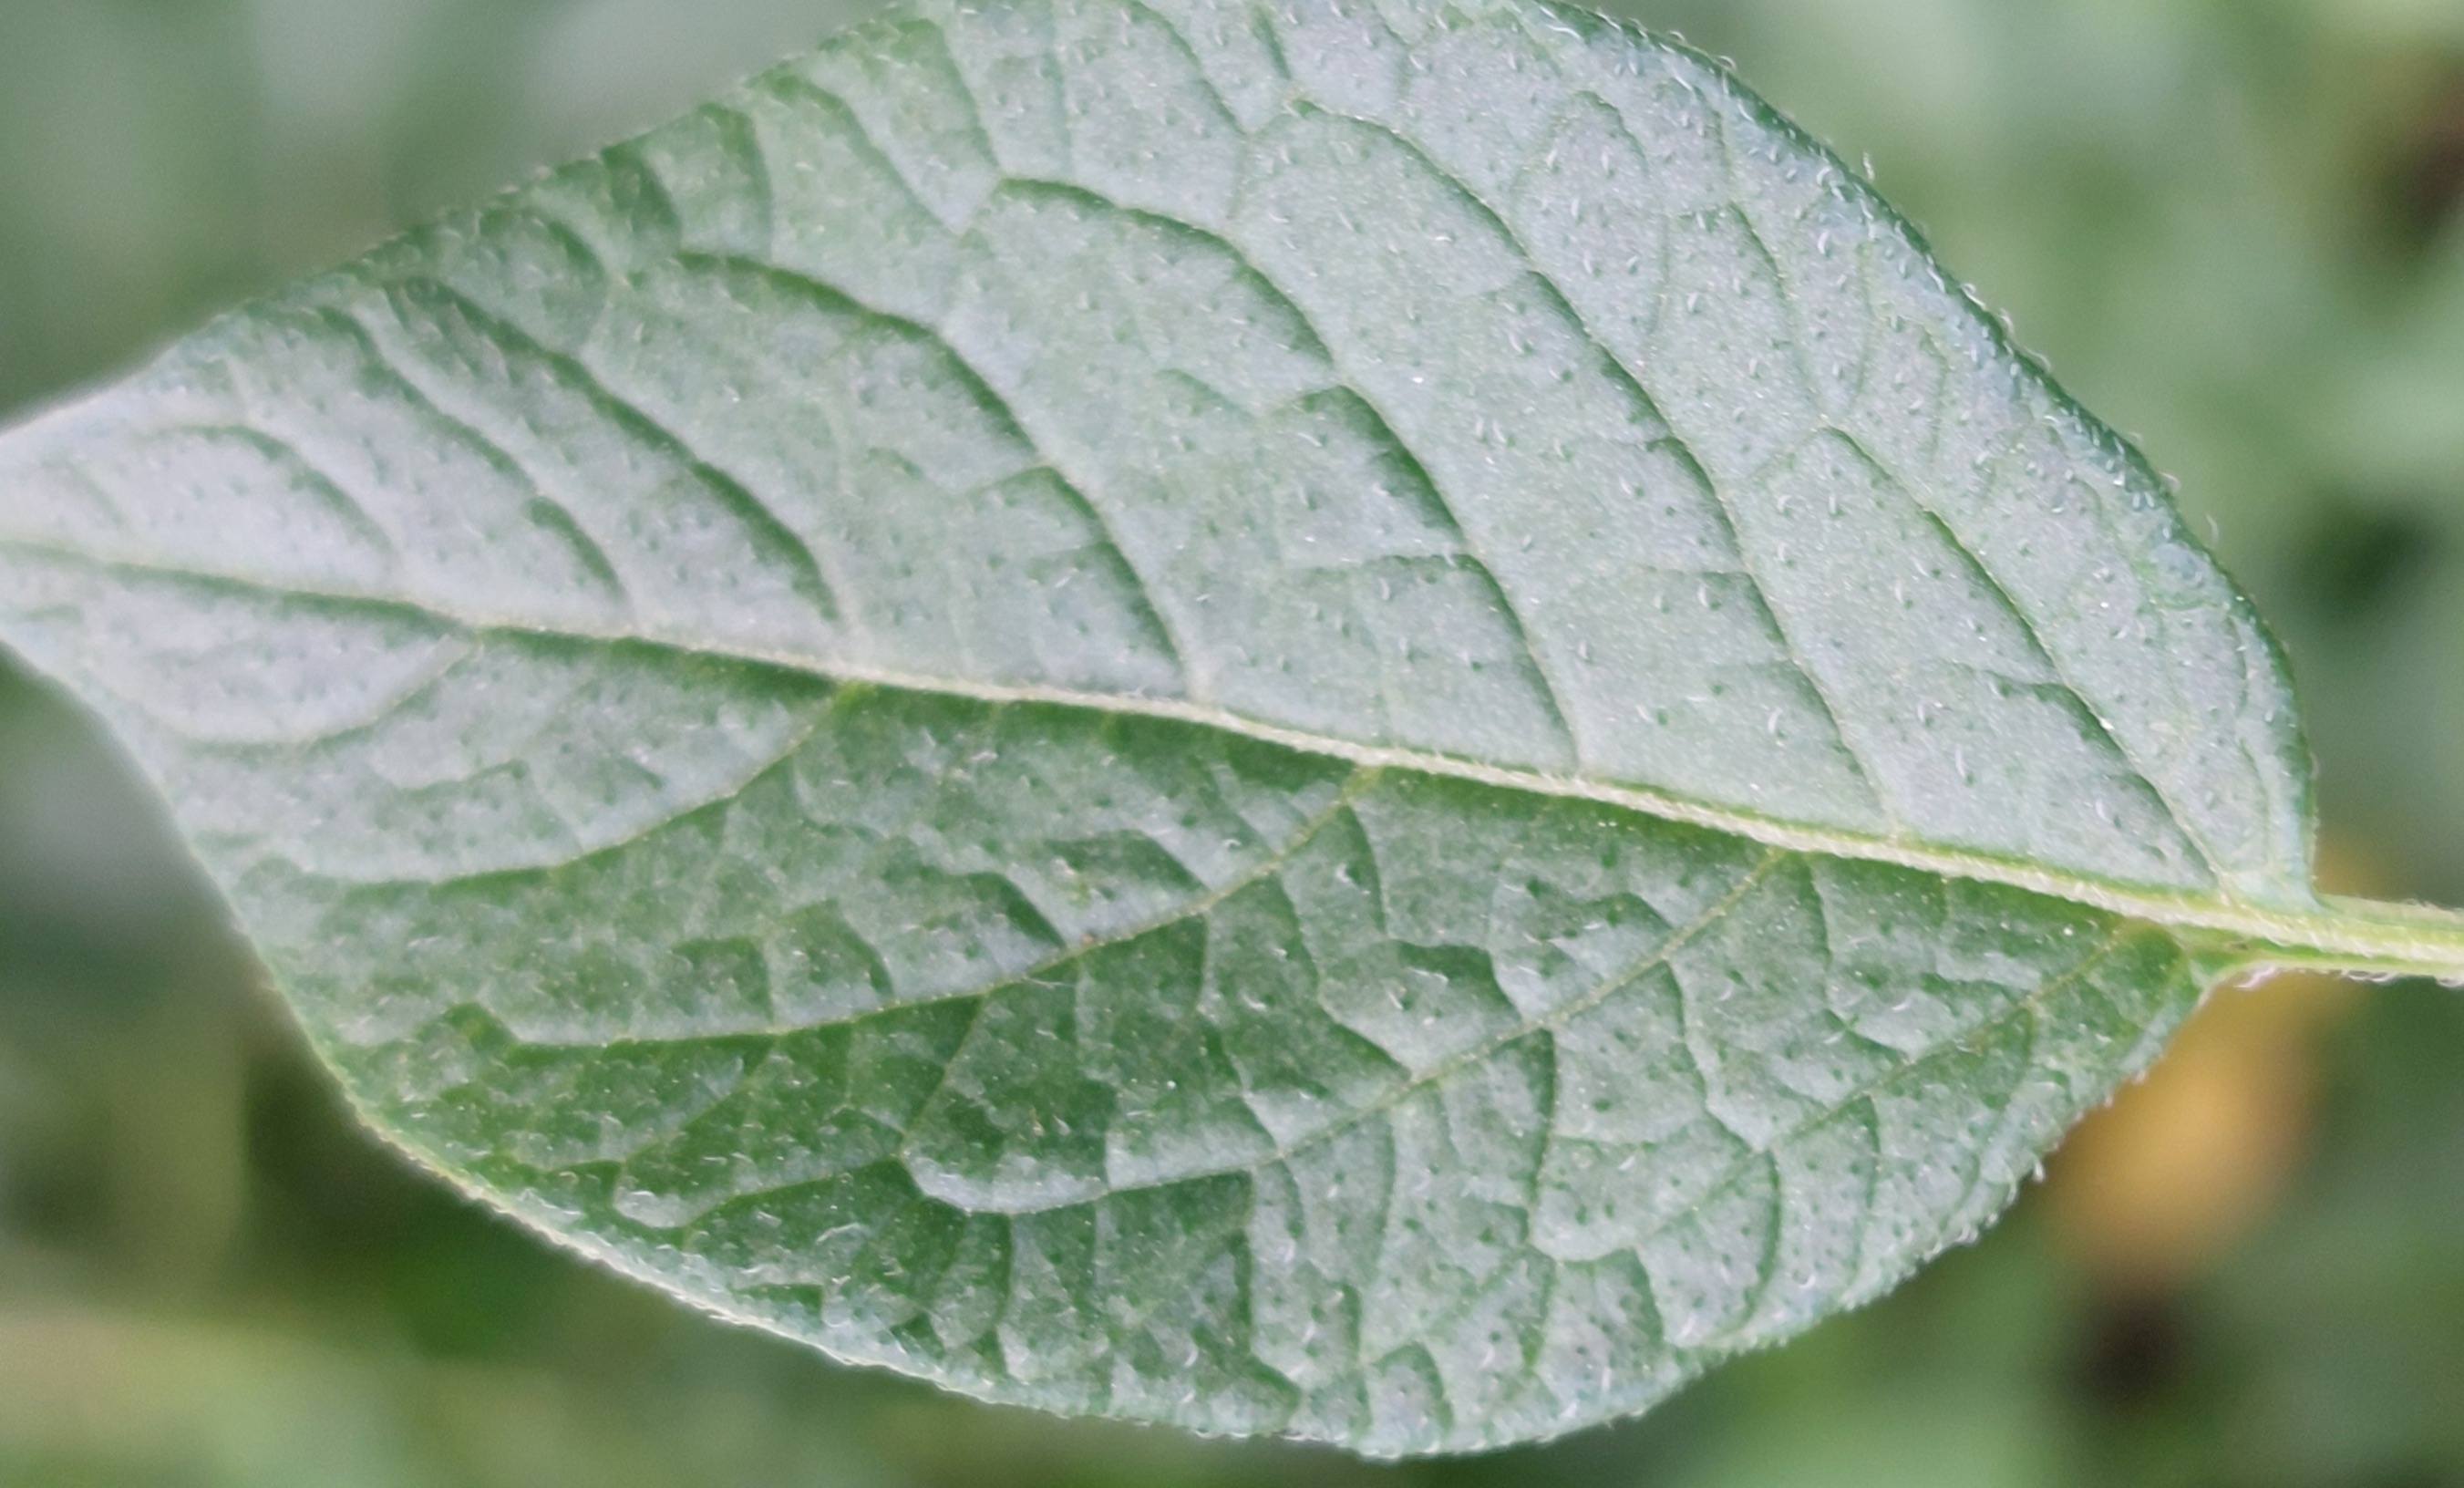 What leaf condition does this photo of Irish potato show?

healthy
